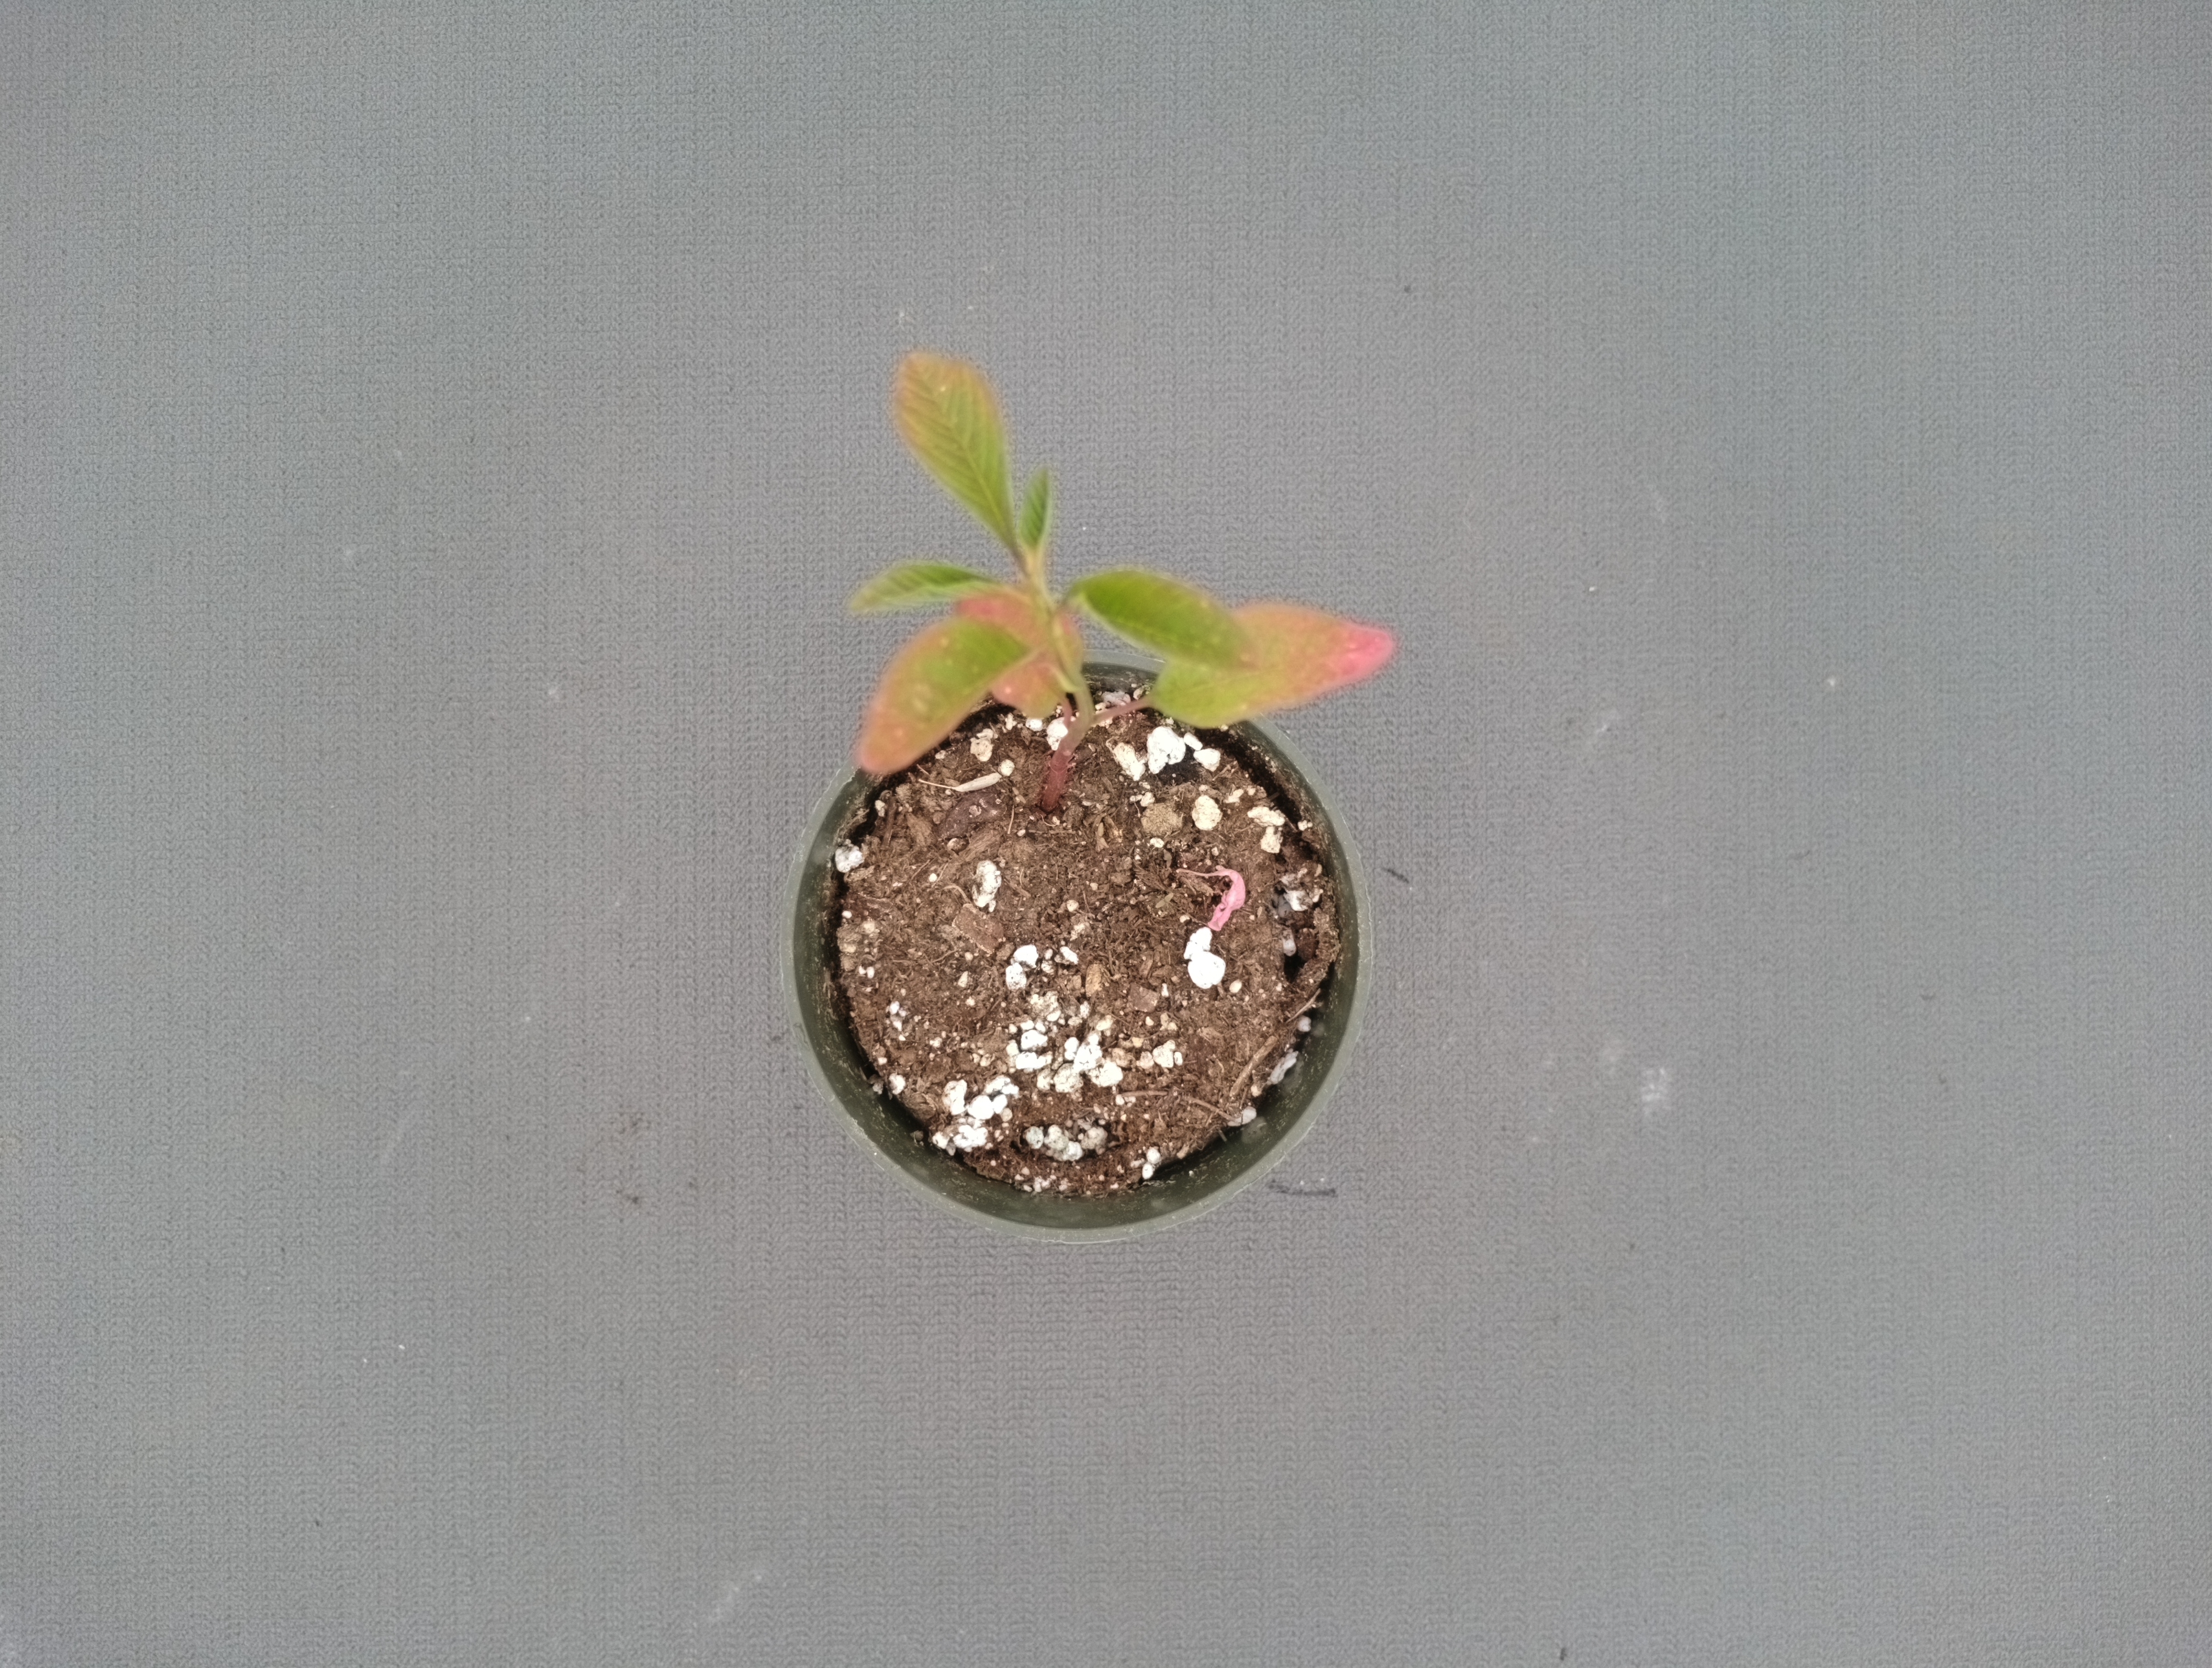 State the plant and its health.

waterhemp, chlorosis only
